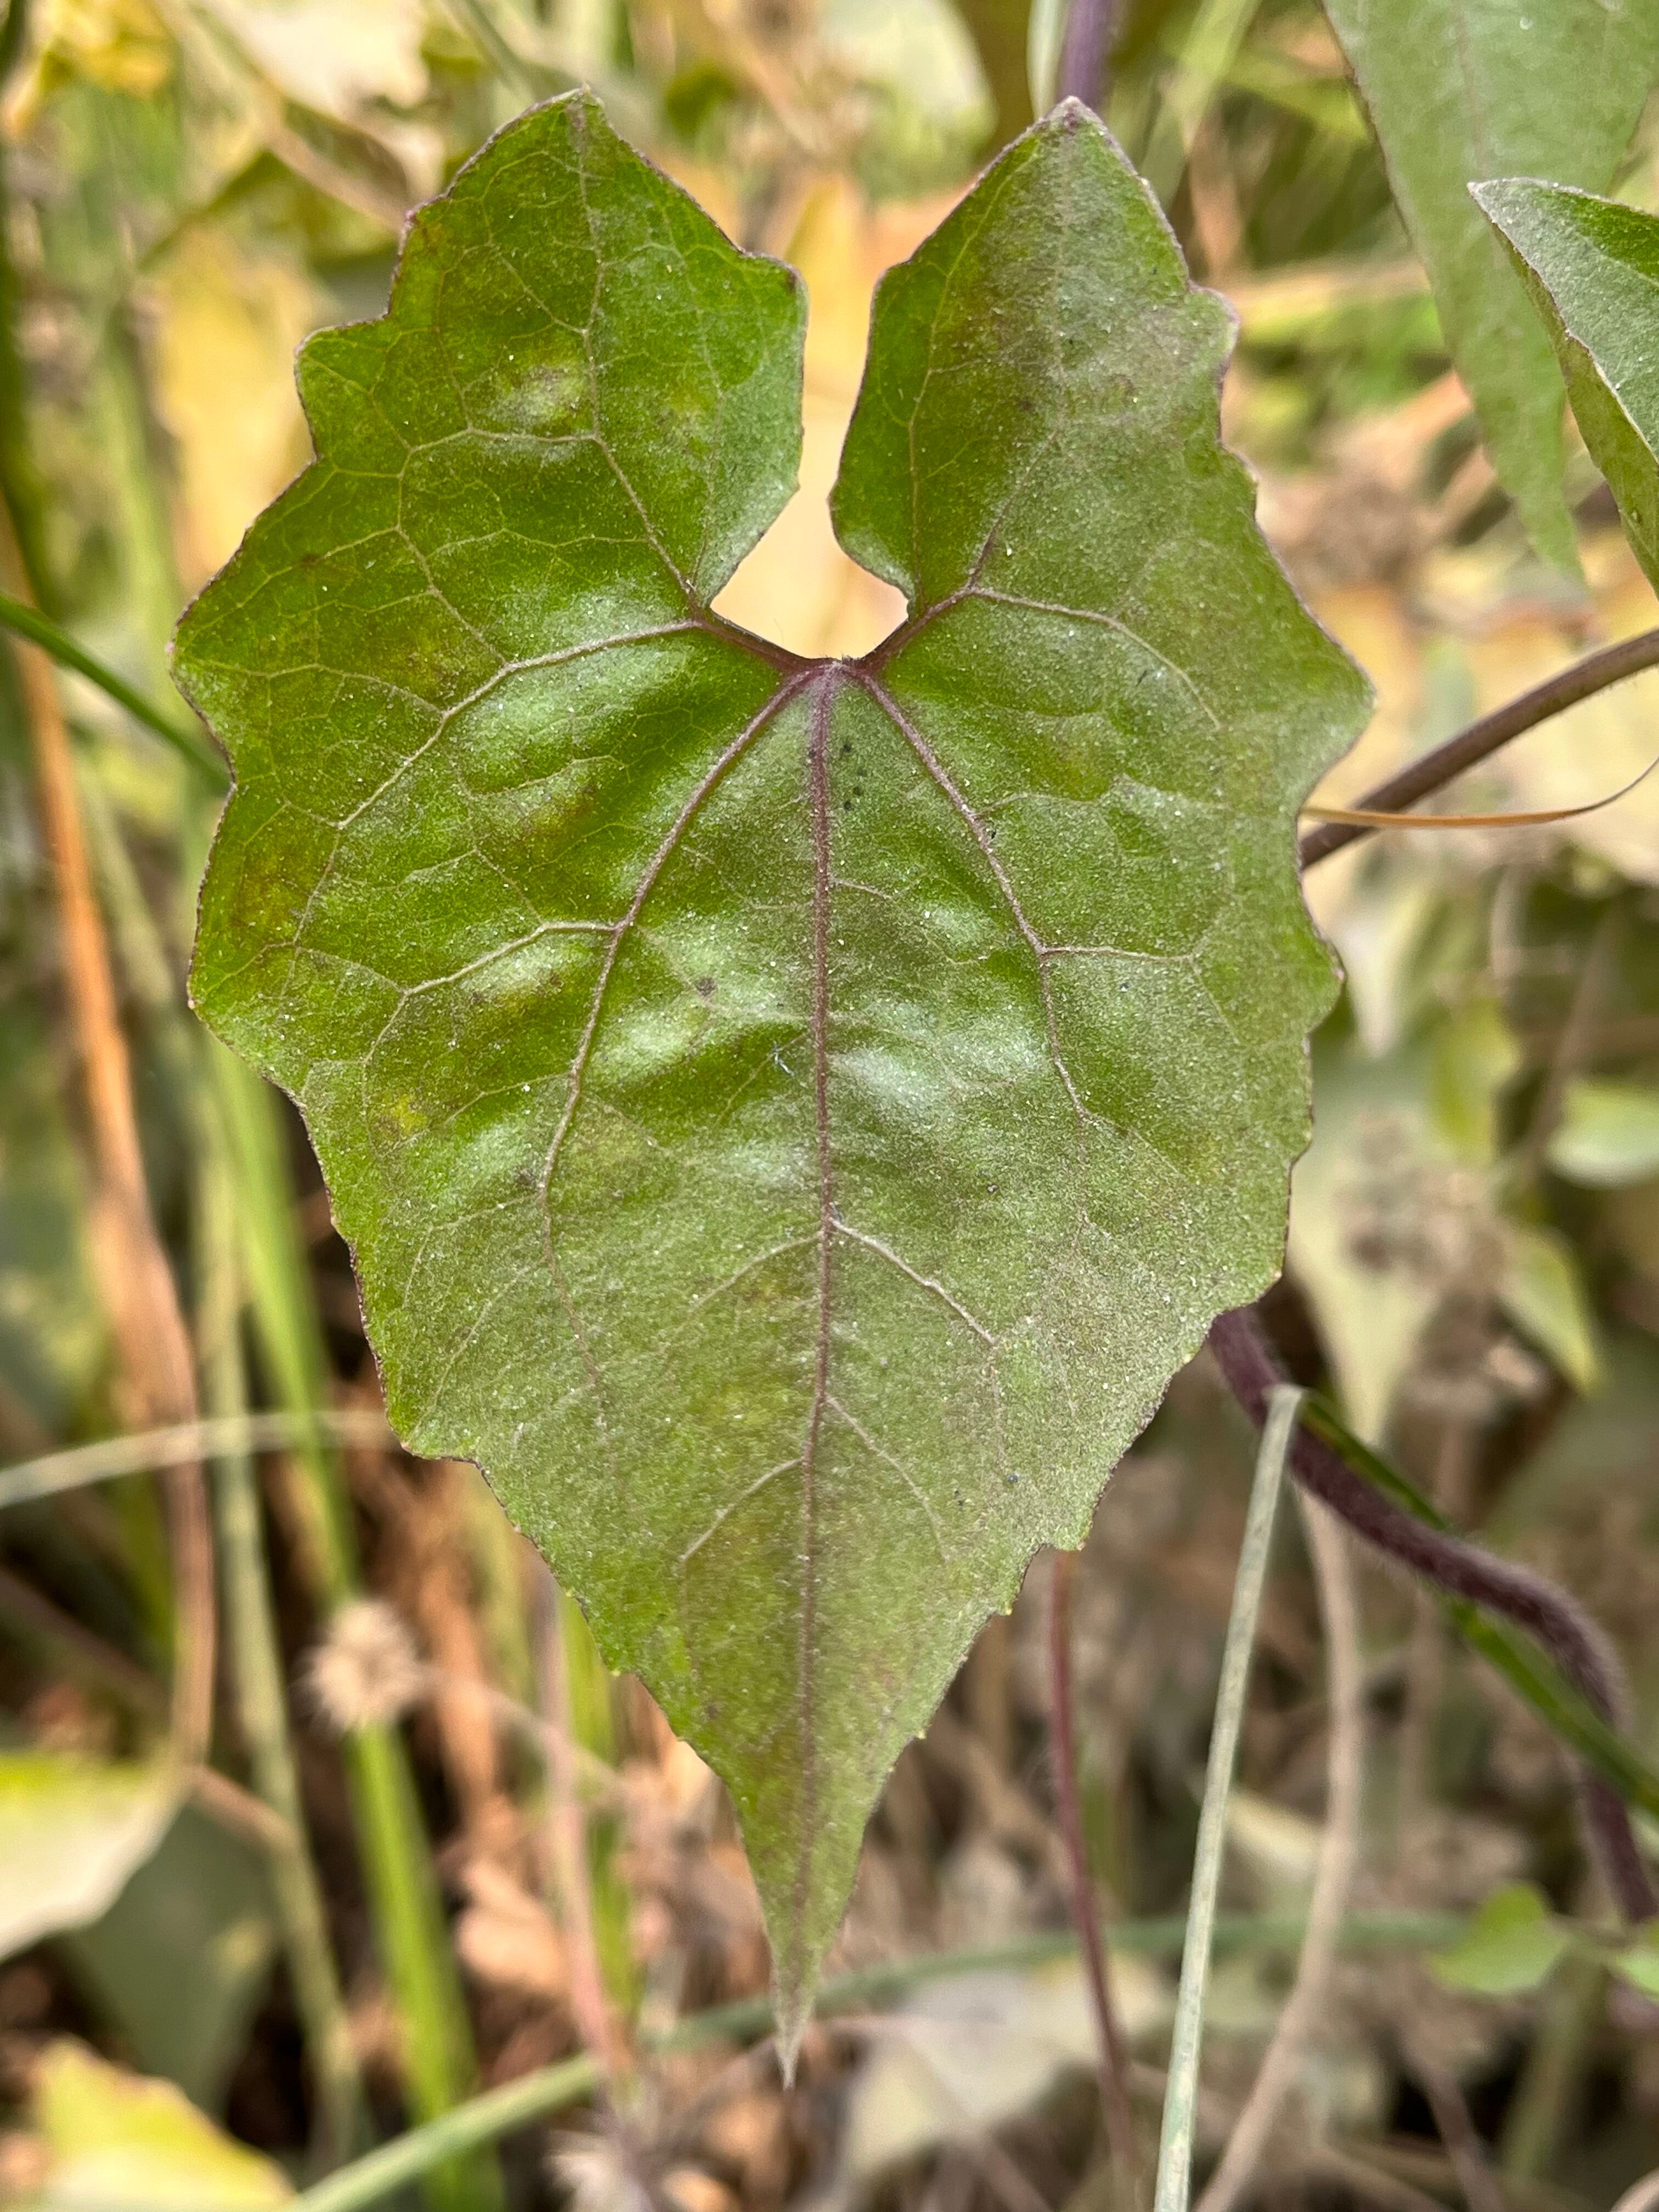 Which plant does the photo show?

bitter vine
